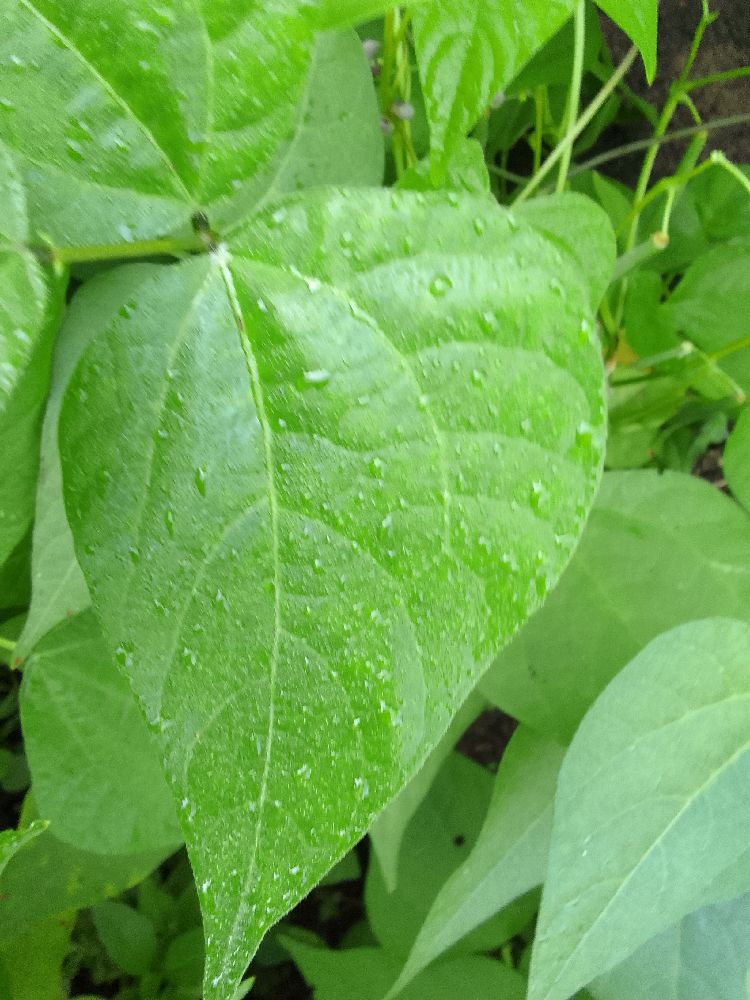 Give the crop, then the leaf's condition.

common bean, healthy
